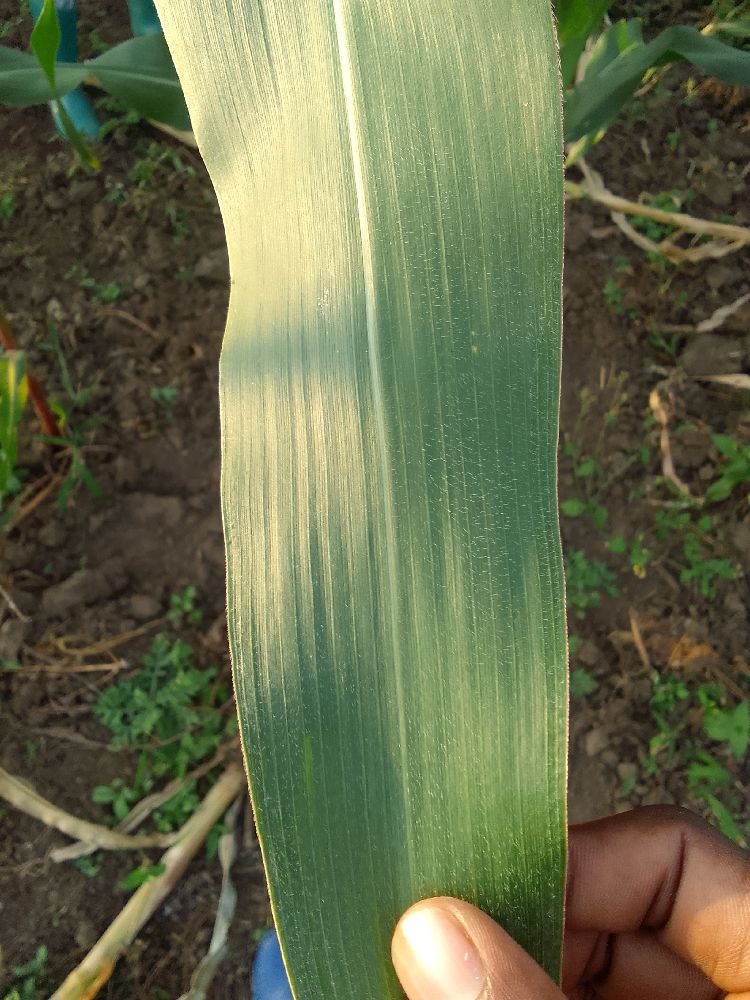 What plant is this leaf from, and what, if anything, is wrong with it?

maize, healthy
